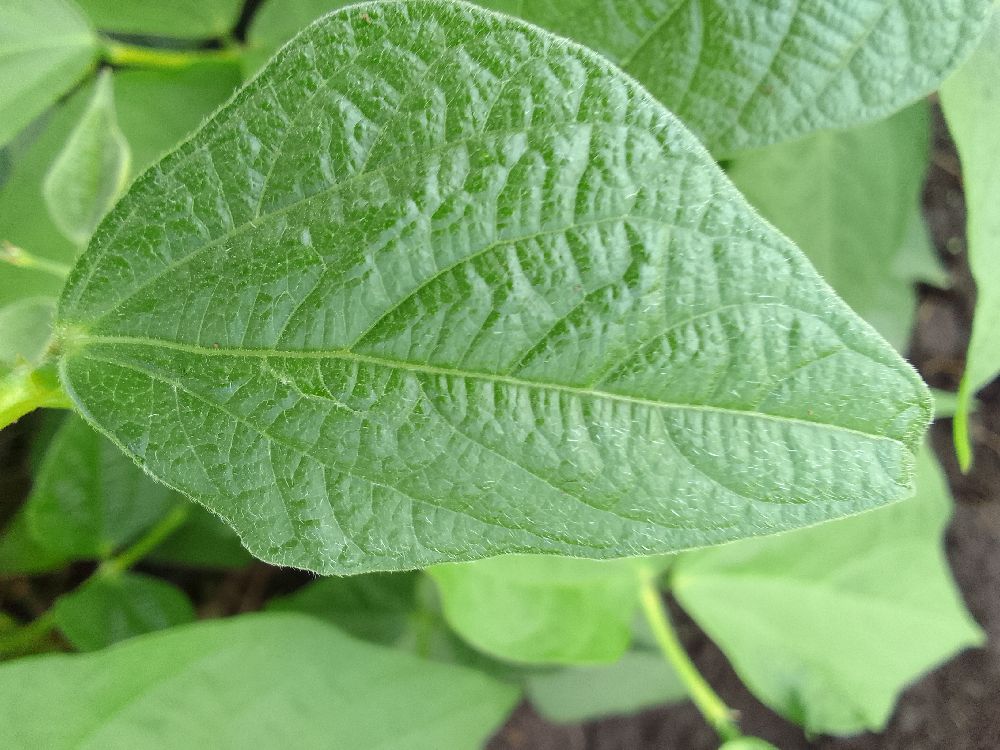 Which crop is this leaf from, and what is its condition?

common bean, healthy
